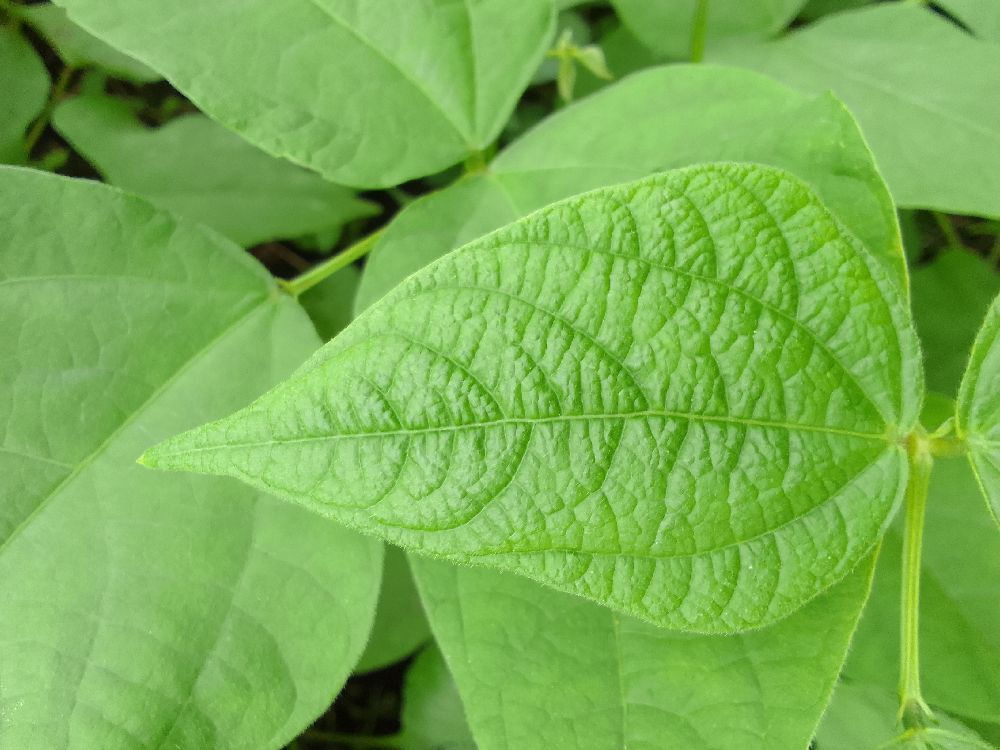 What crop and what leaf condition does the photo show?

common bean, healthy
